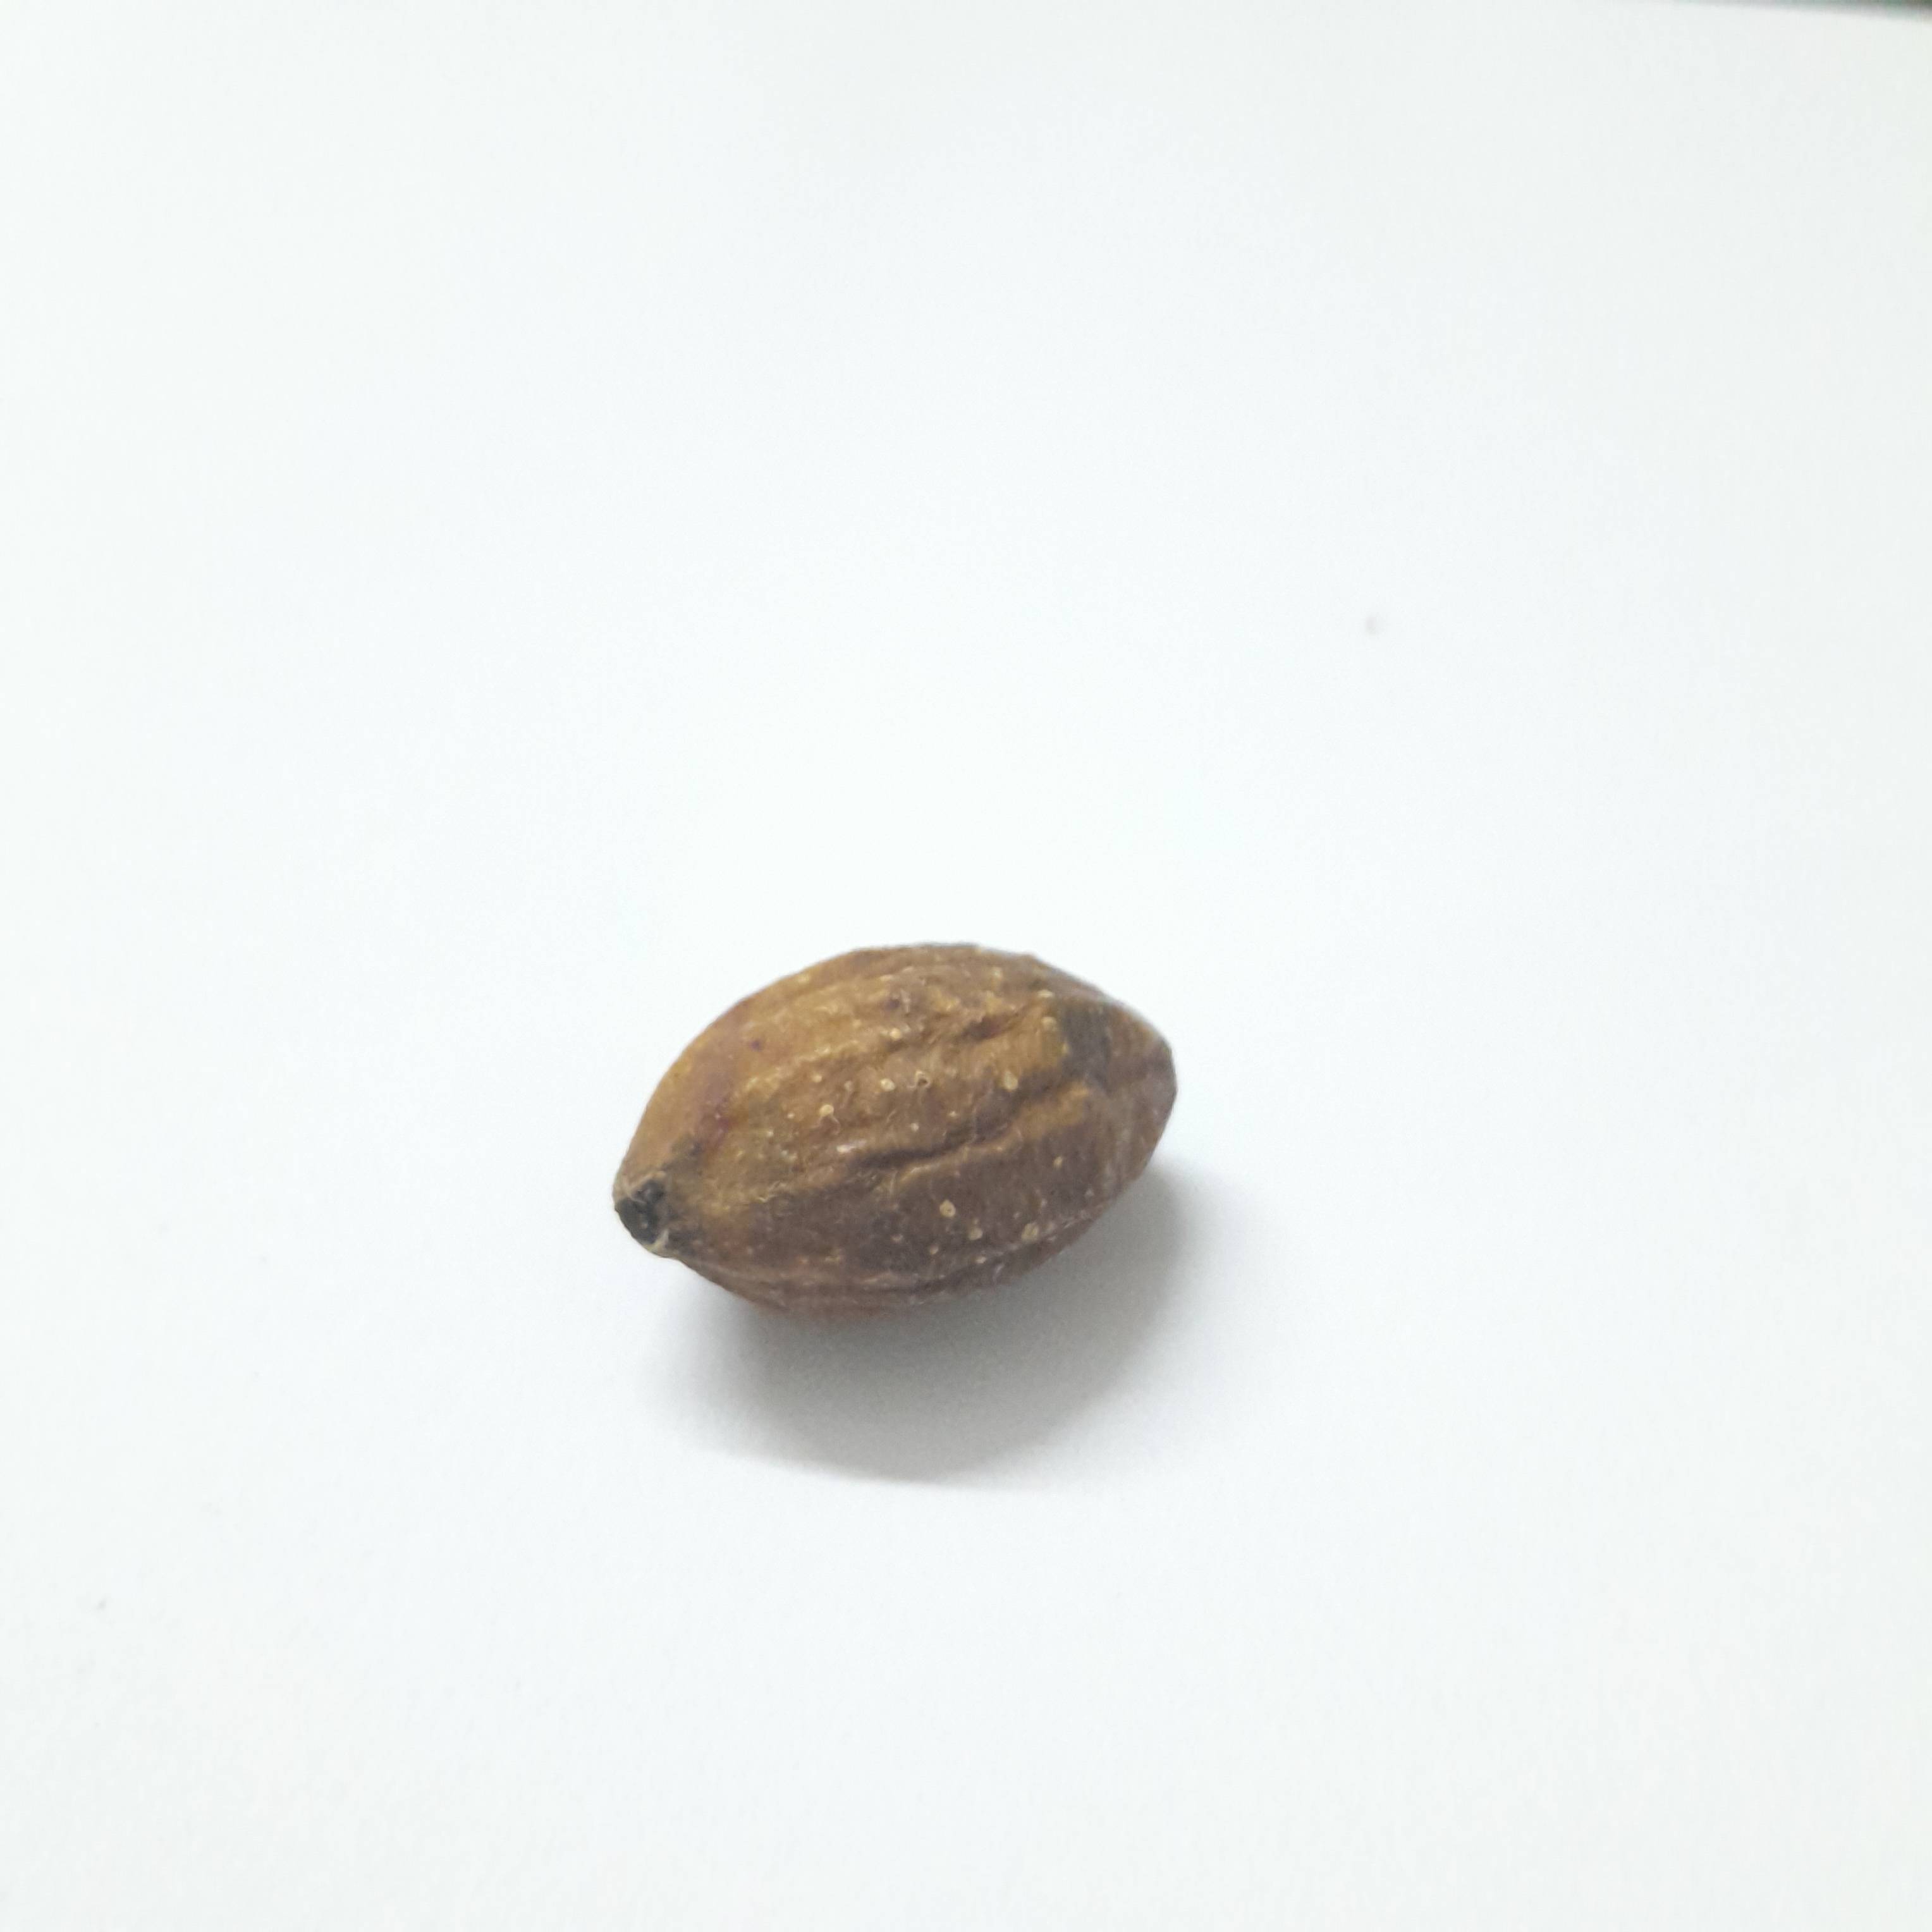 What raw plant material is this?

hirdaa
